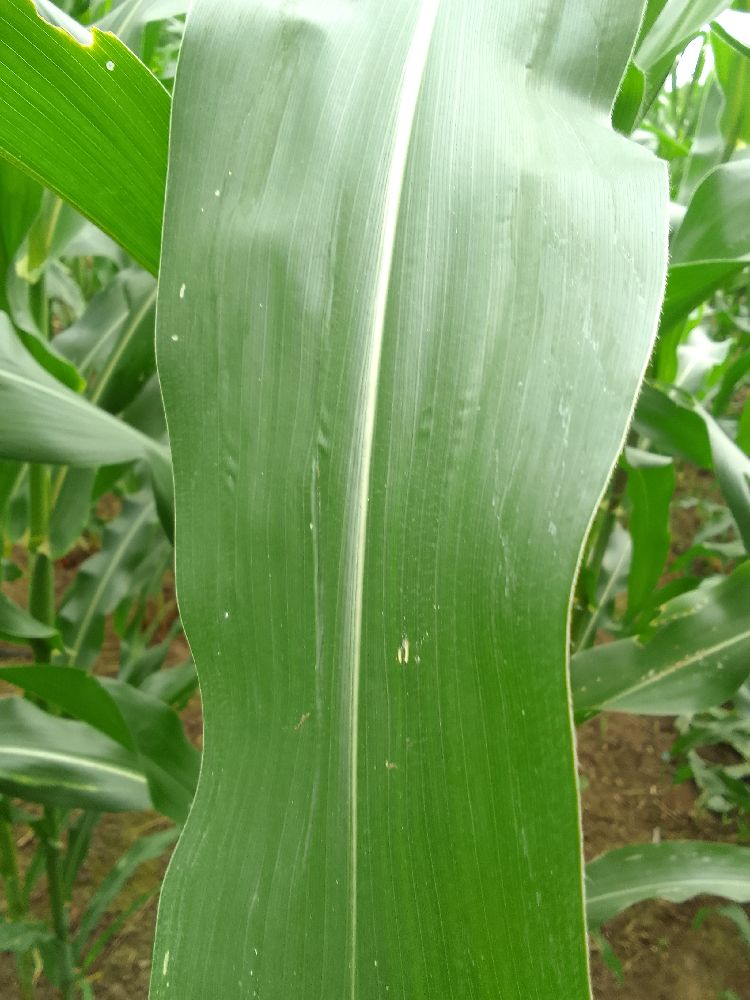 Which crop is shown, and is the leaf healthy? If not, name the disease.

maize, healthy
